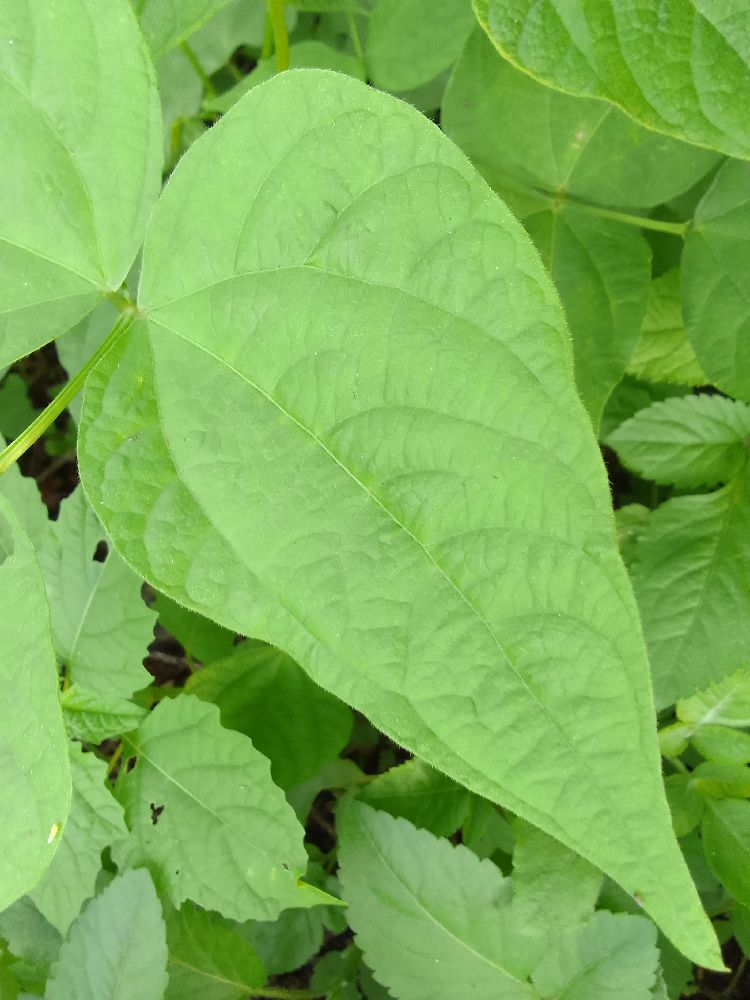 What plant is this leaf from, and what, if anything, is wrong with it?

common bean, healthy
